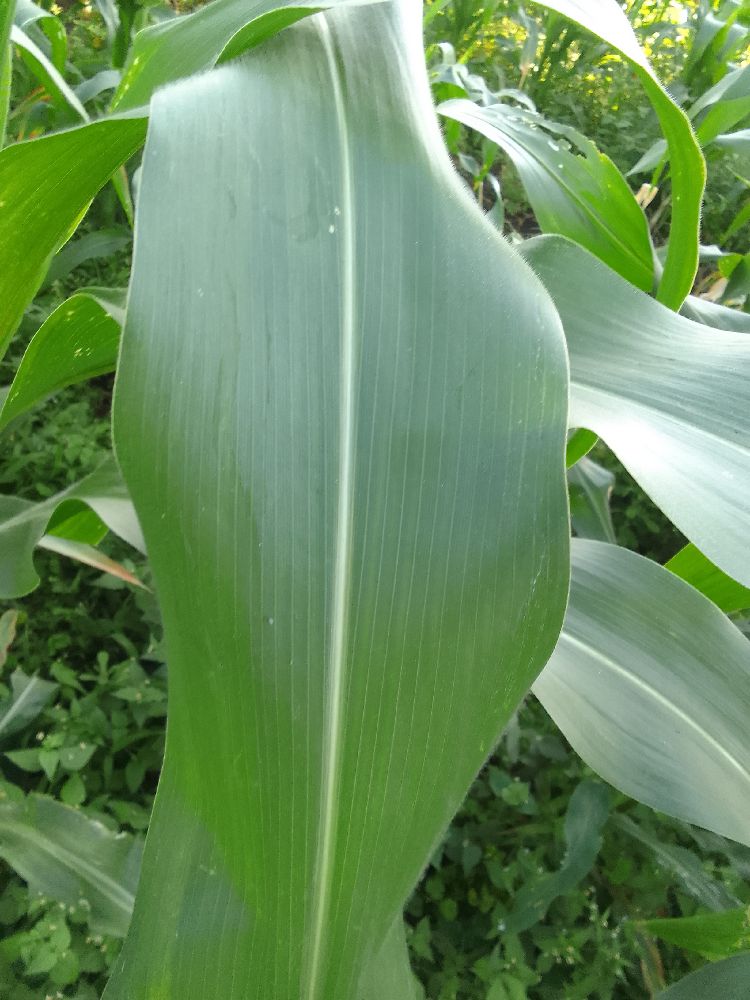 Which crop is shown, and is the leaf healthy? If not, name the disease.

maize, healthy
